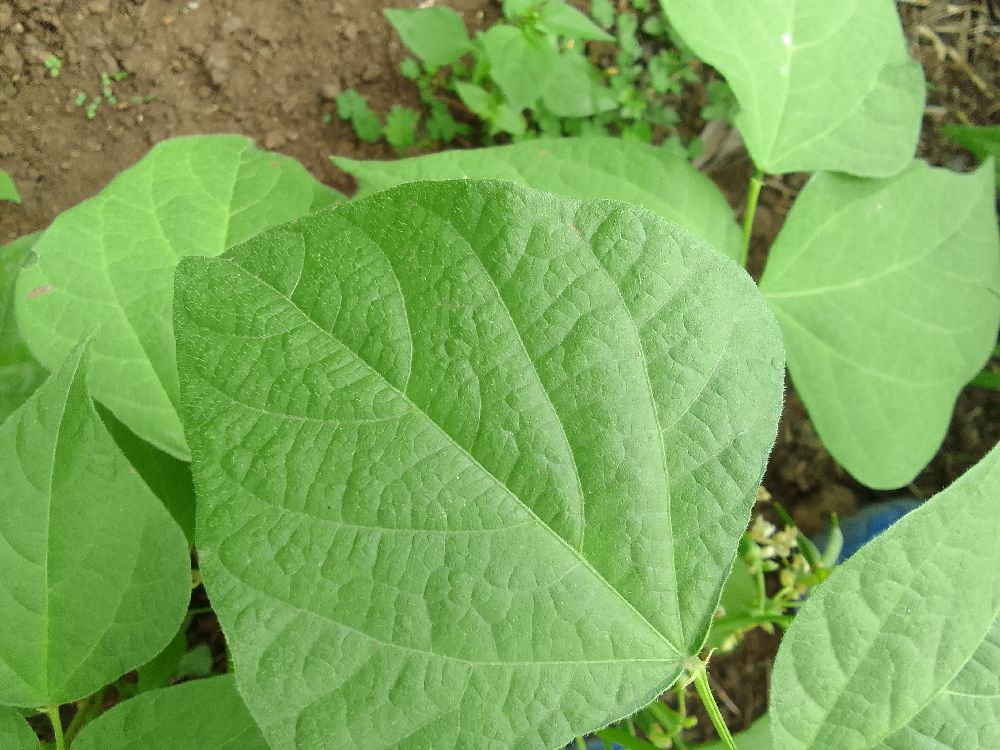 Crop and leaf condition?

common bean, healthy
